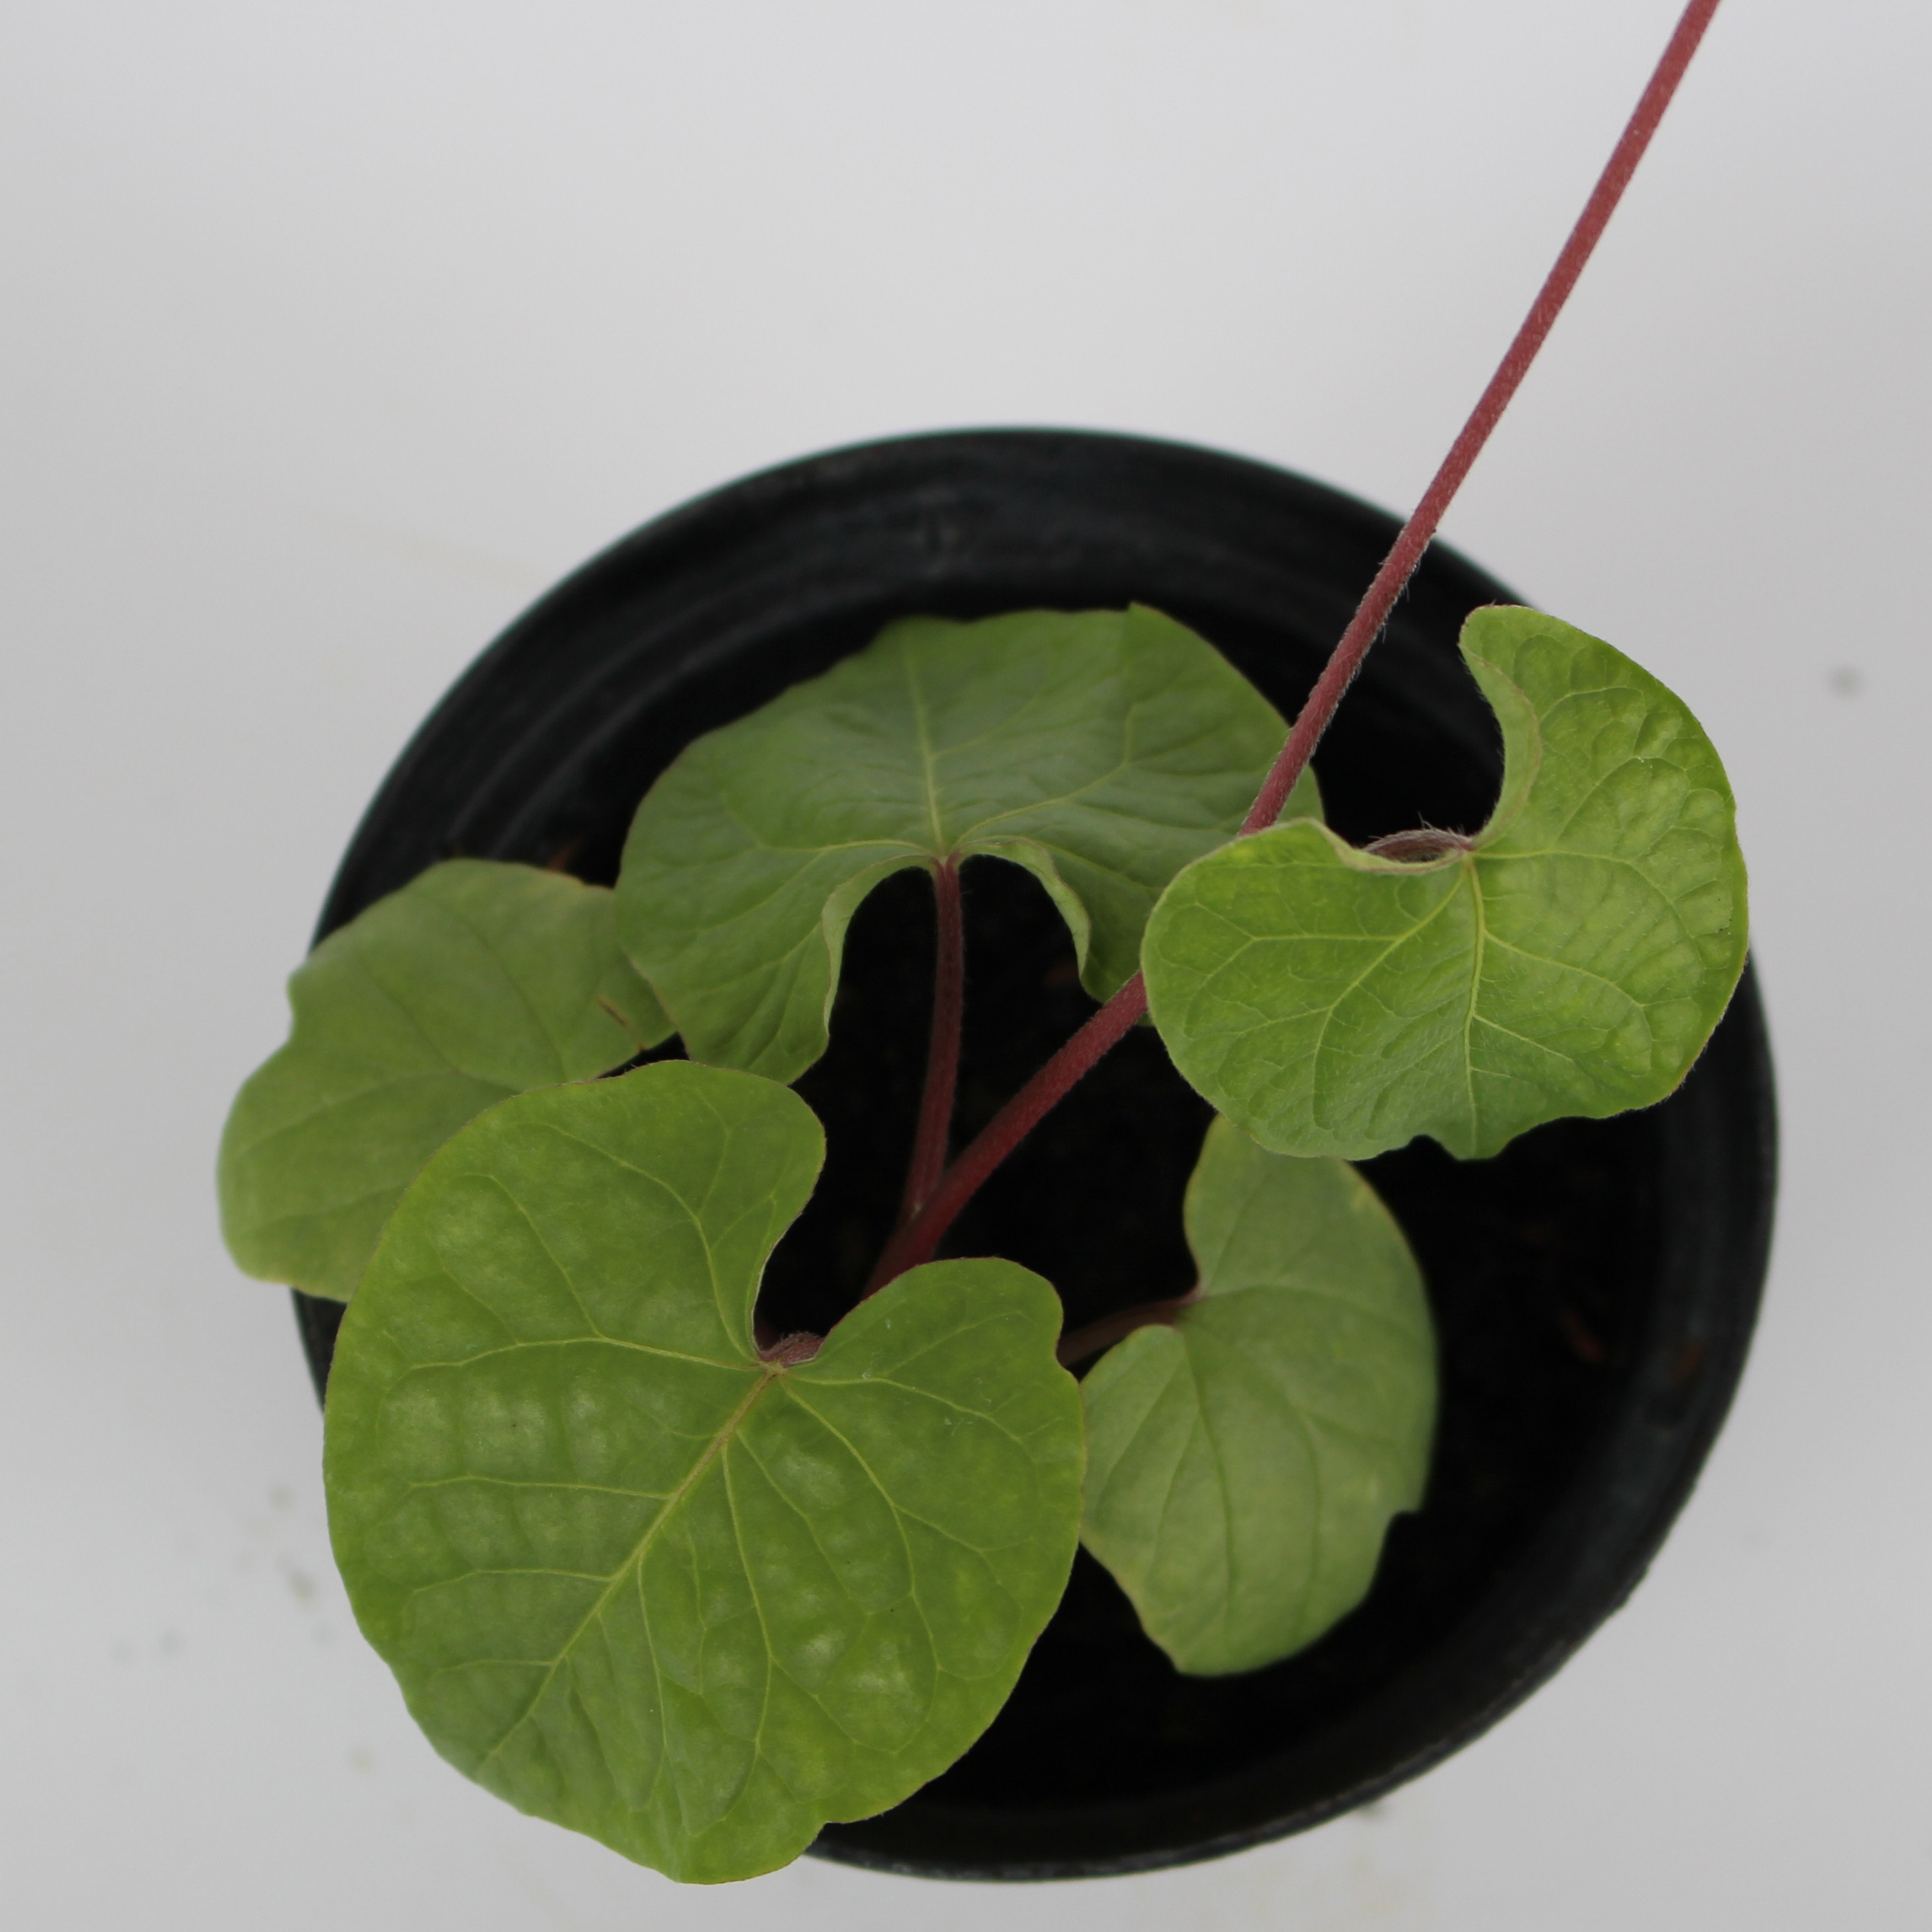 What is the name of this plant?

Convolvulus arvensis
